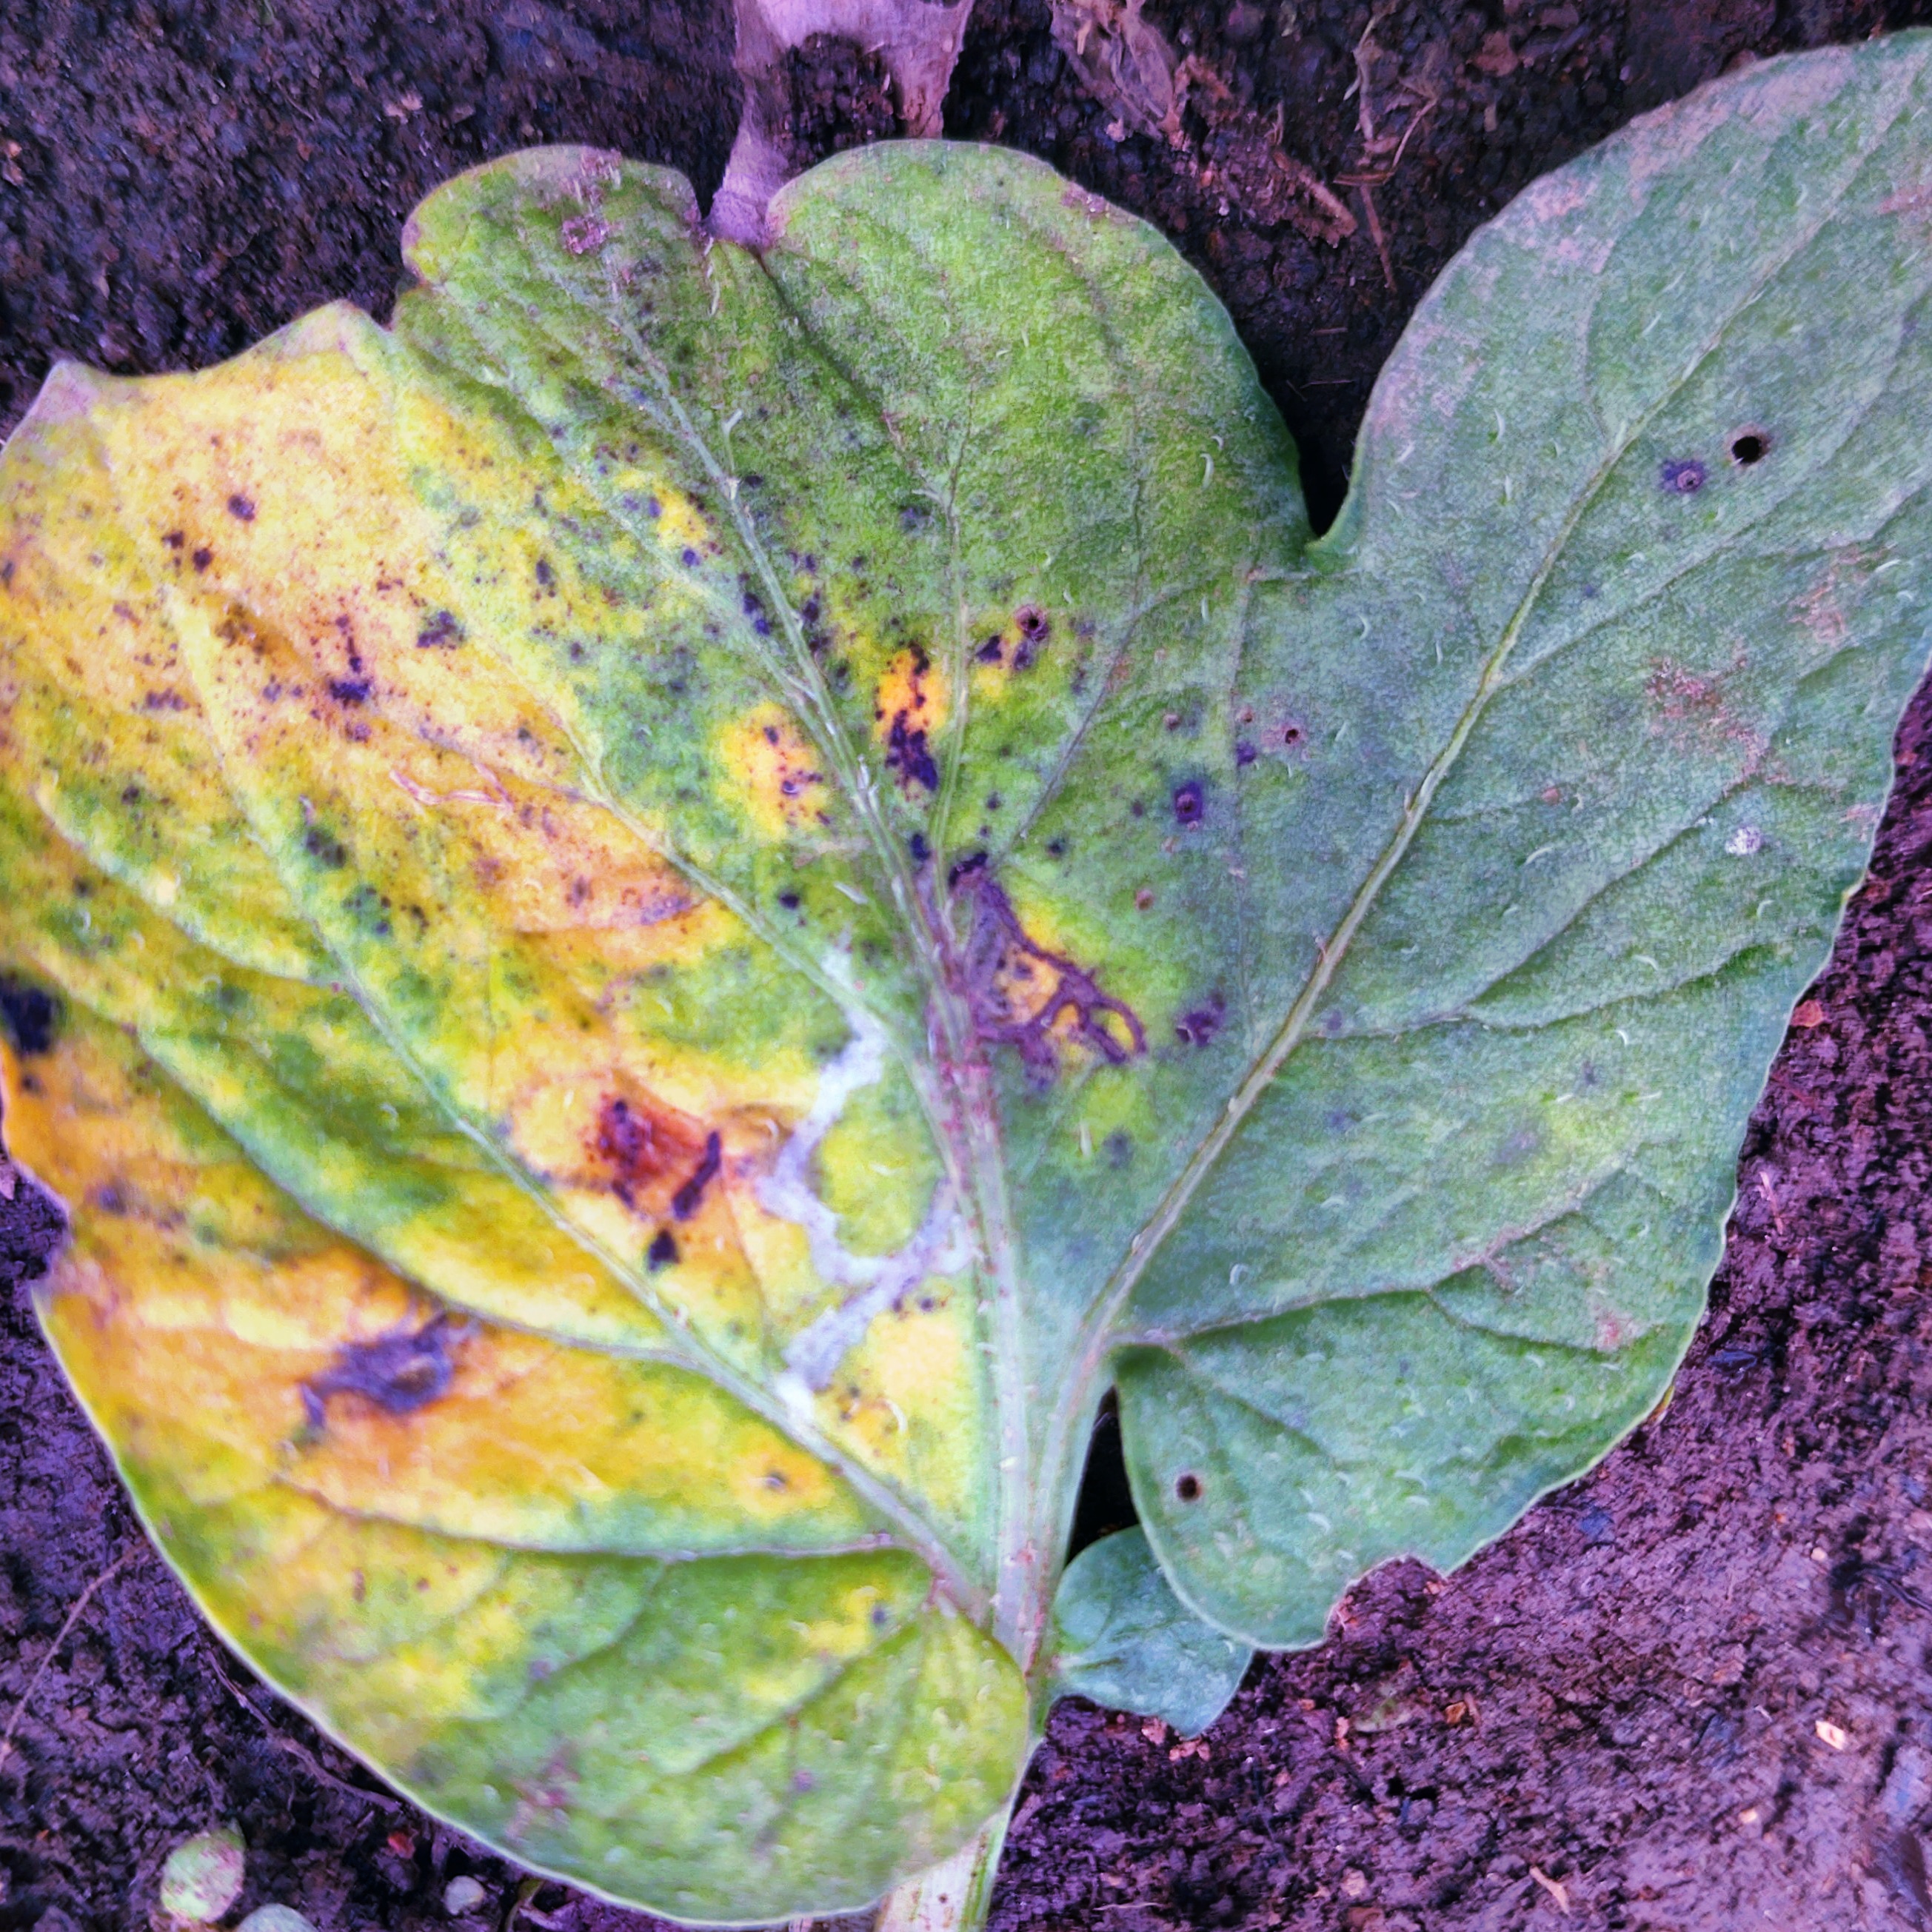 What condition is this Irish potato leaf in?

late blight
